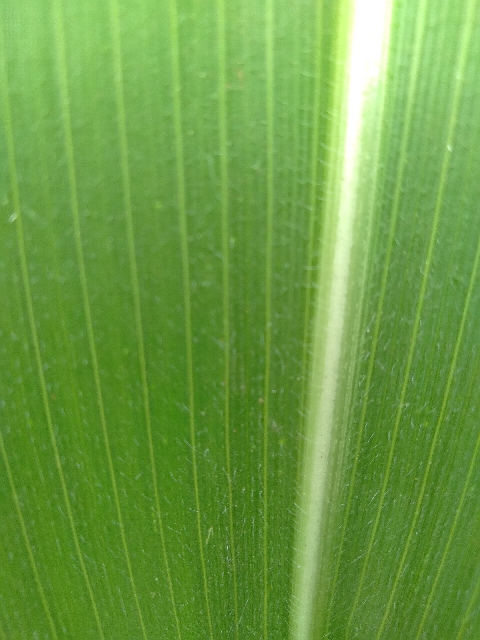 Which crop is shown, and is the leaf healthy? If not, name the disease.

maize, healthy
